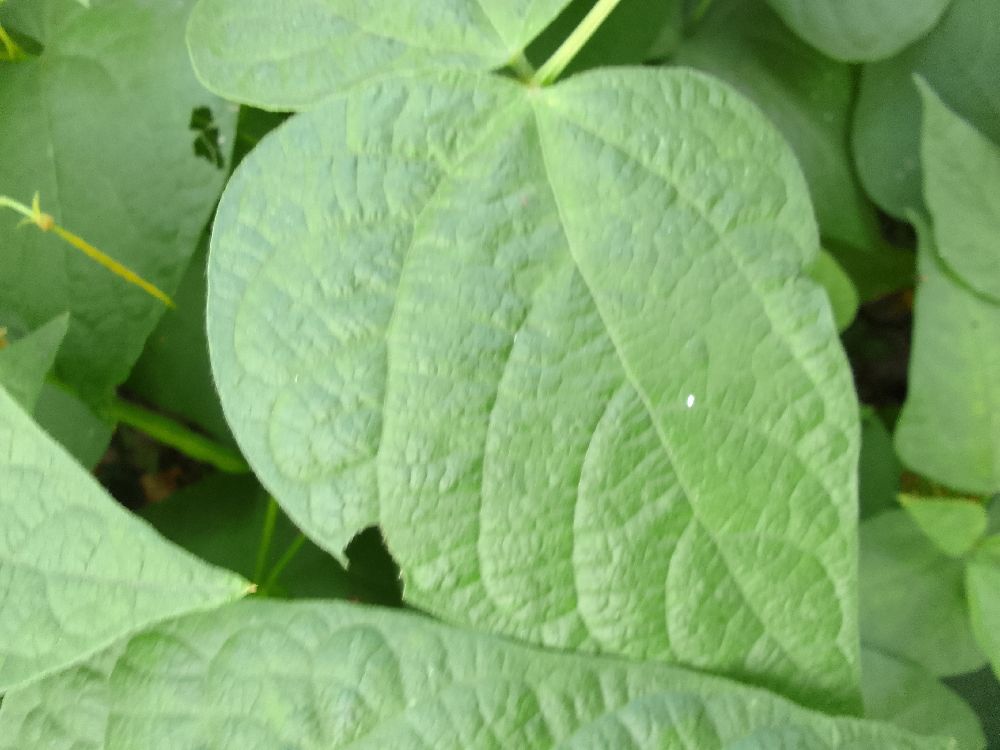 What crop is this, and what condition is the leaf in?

common bean, healthy
